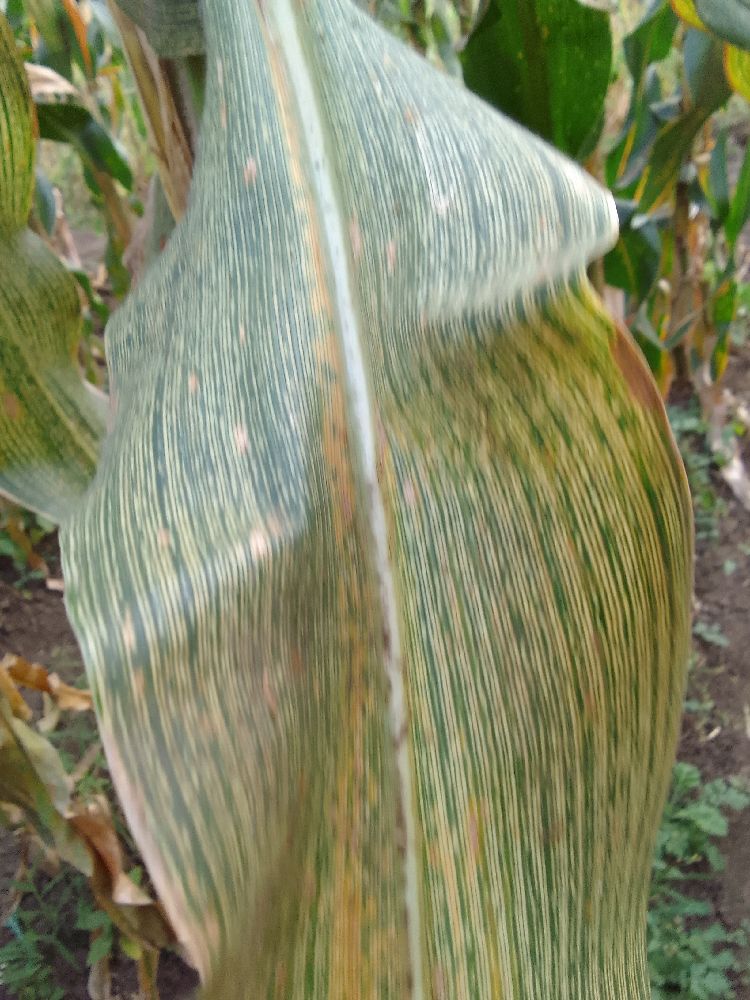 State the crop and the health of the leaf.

maize, maize streak virus
